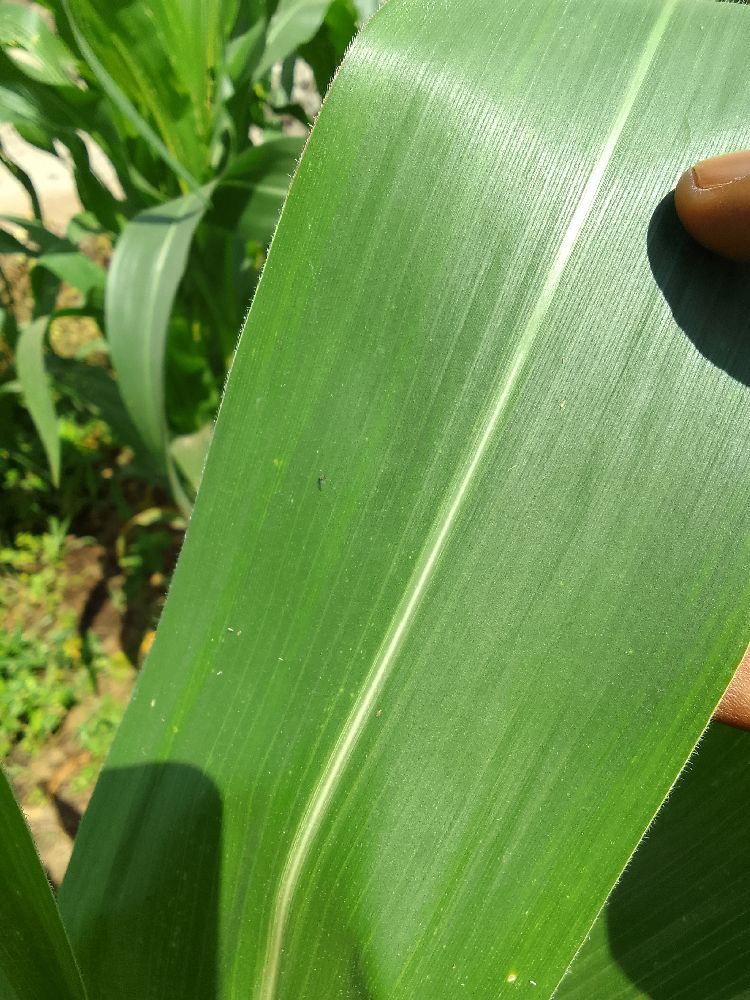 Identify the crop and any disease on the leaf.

maize, healthy
